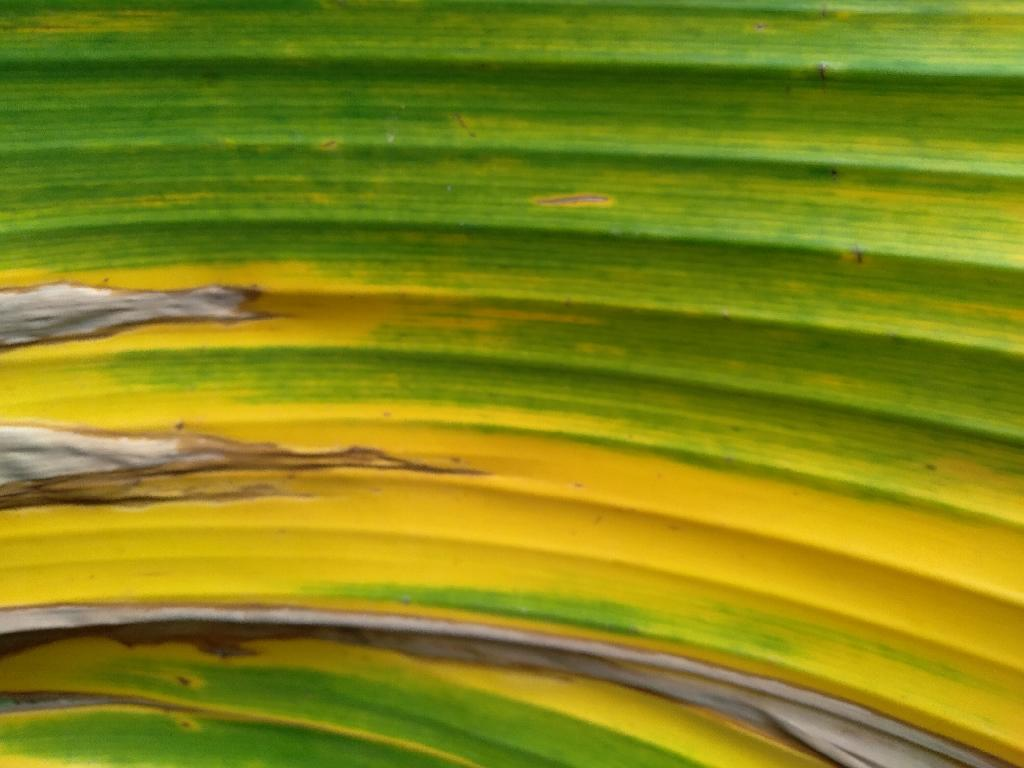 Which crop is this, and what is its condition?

banana, fusarium wilt race 1
